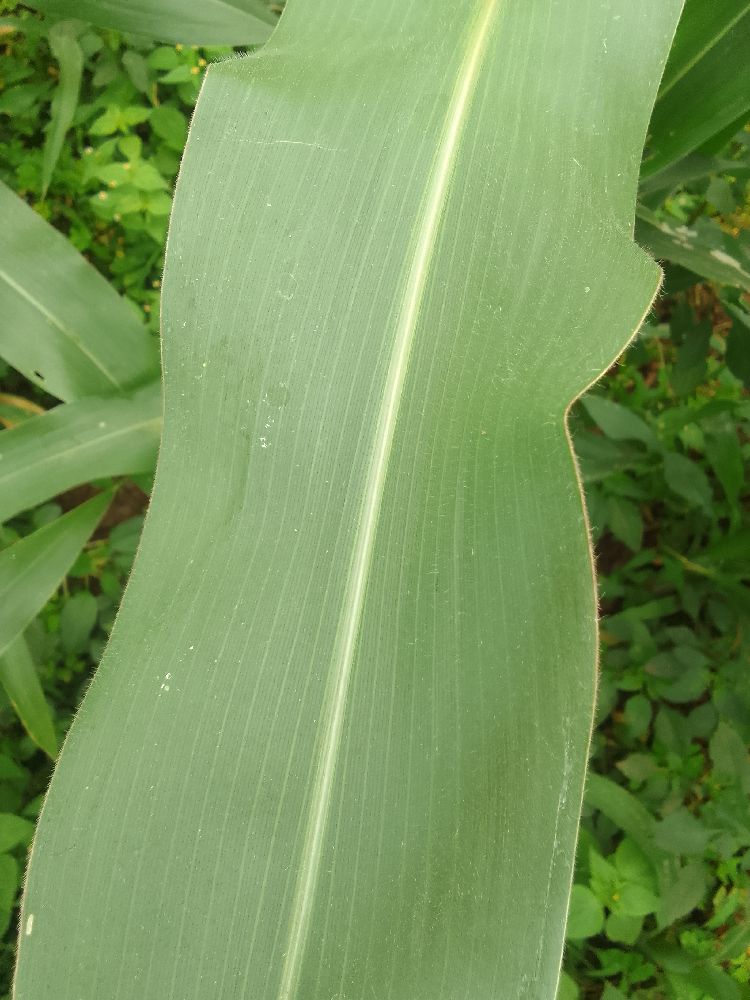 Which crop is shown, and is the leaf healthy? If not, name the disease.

maize, healthy
